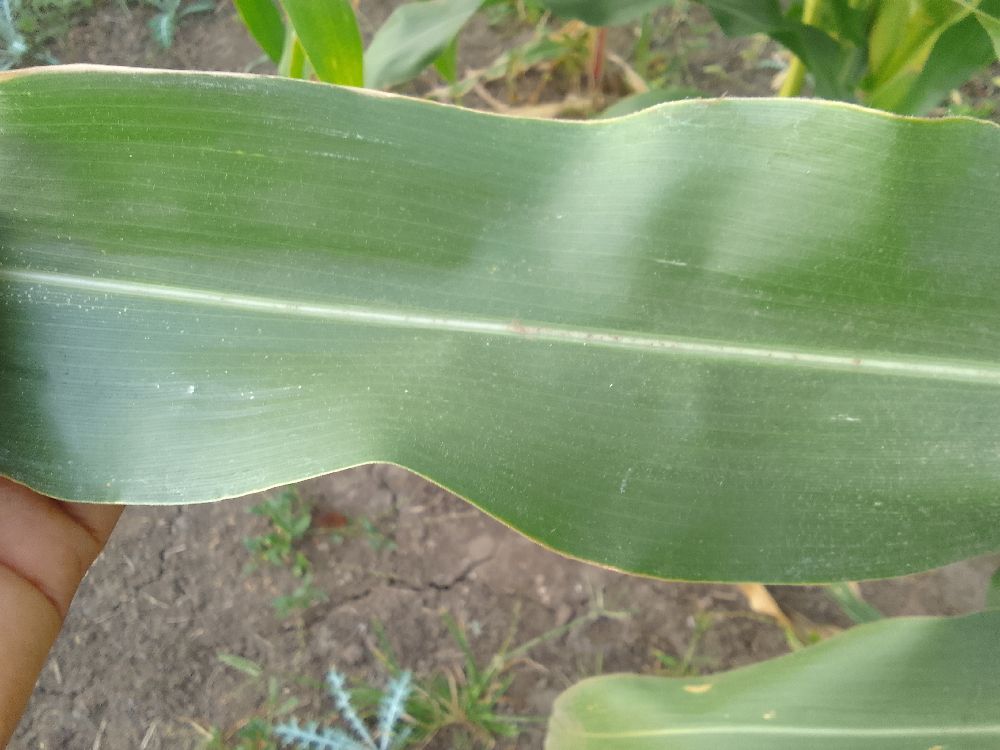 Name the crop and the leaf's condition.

maize, healthy
